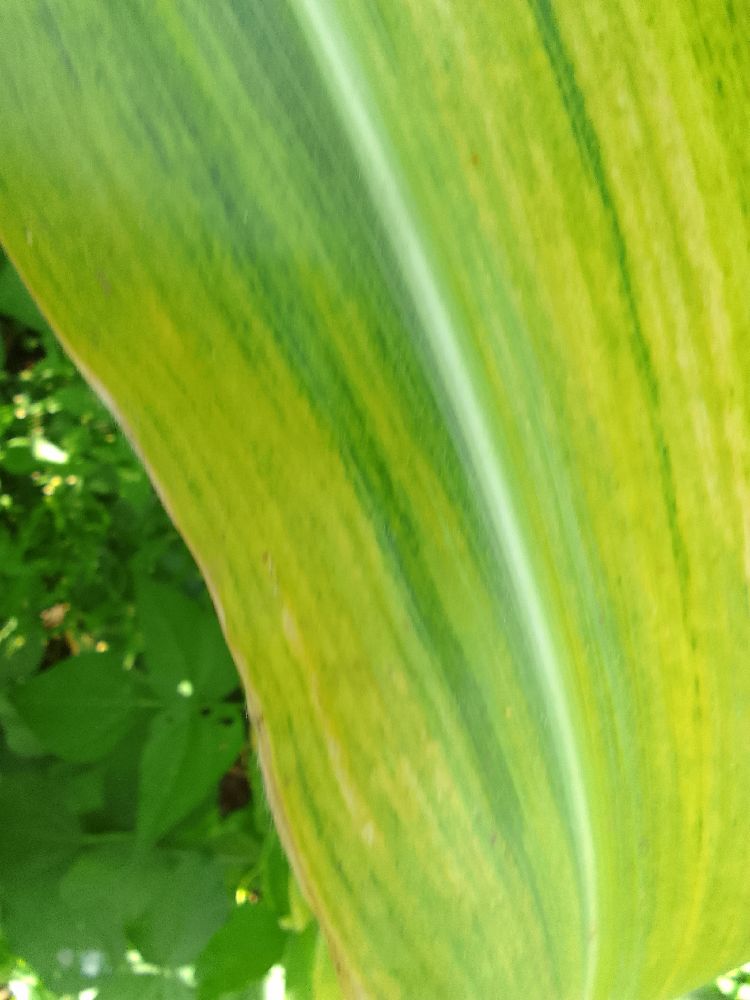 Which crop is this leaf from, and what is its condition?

maize, maize lethal necrosis
